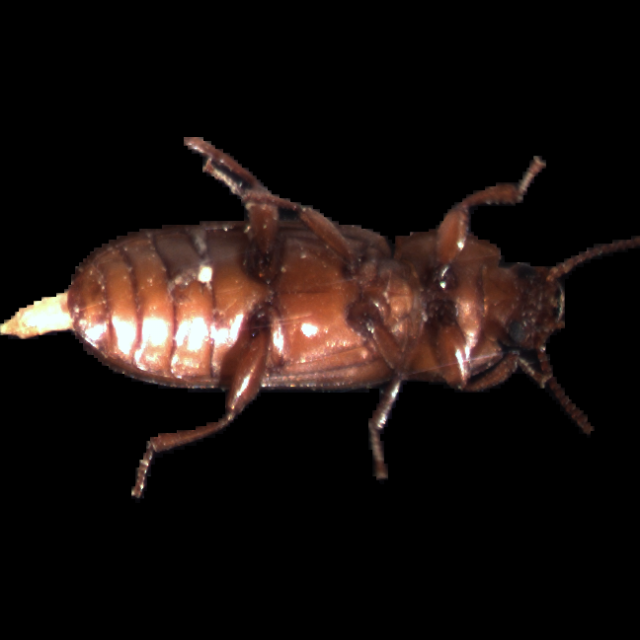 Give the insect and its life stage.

mealworm beetle
